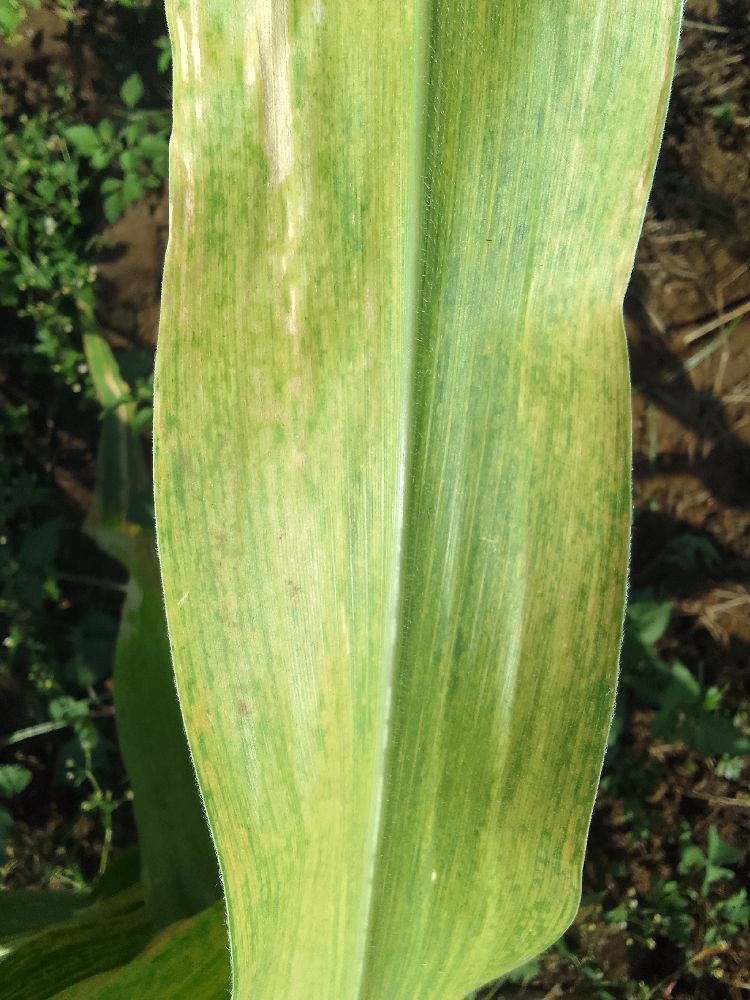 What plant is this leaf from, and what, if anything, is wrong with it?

maize, maize lethal necrosis
